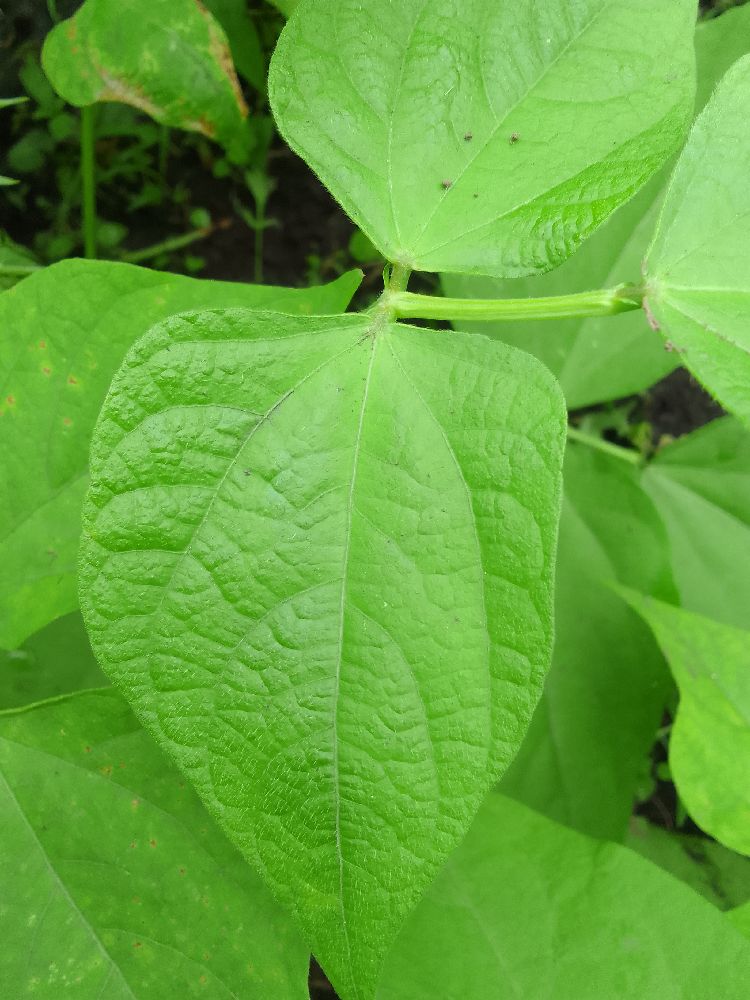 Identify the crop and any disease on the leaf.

common bean, healthy
